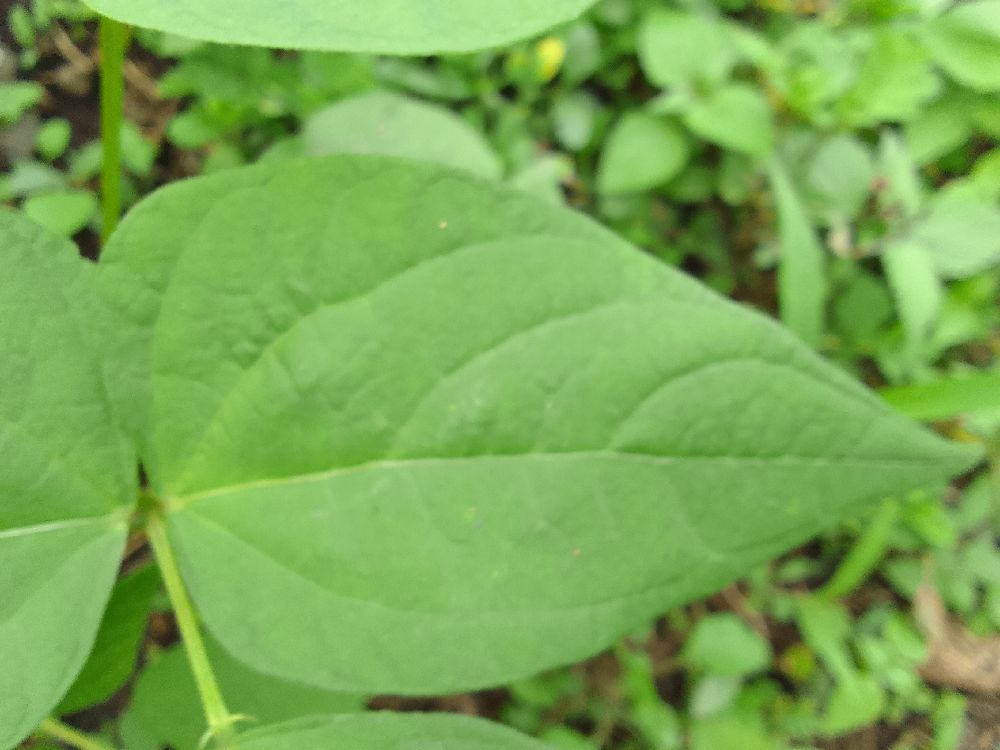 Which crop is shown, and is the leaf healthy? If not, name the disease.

common bean, healthy
